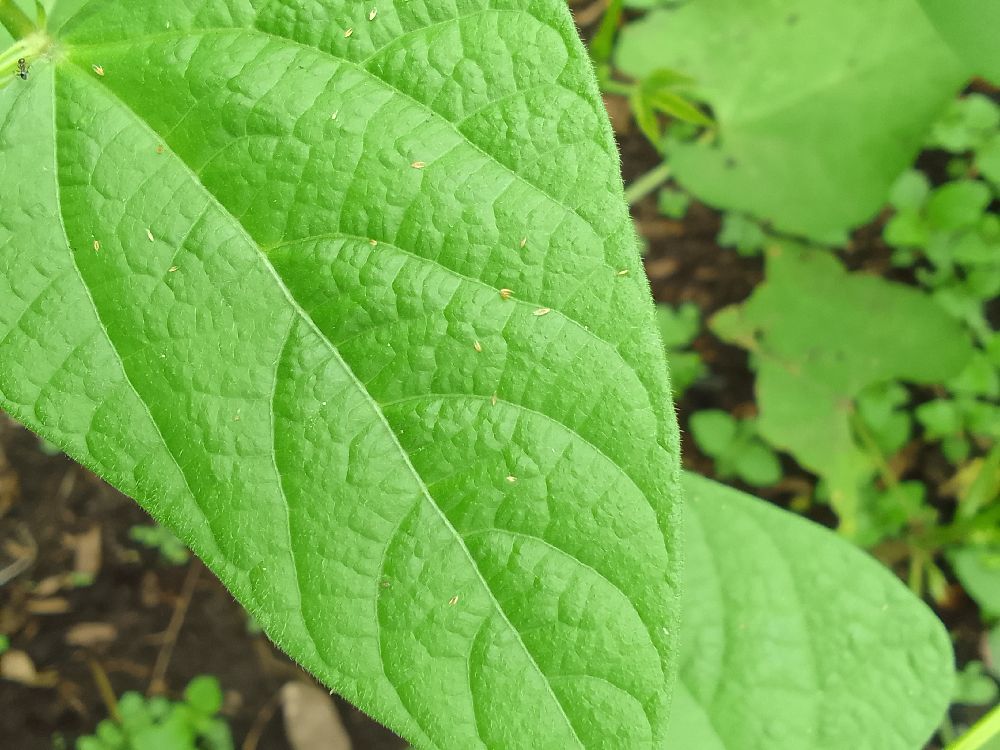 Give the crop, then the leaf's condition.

common bean, healthy
